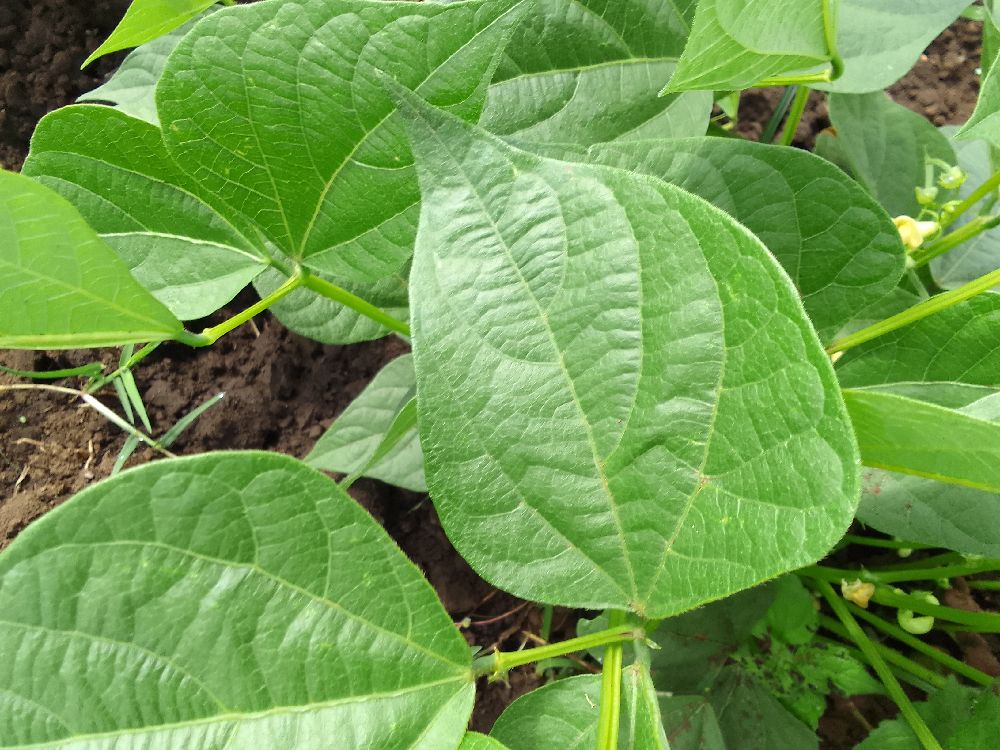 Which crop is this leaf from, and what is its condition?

common bean, healthy
